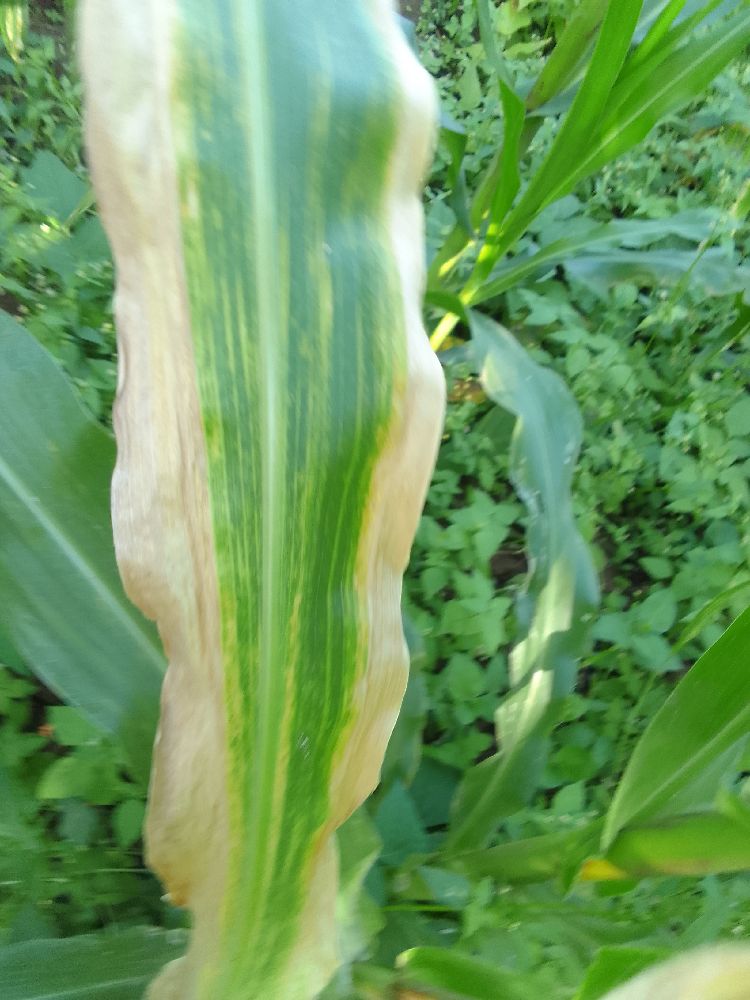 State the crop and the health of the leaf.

maize, maize lethal necrosis
